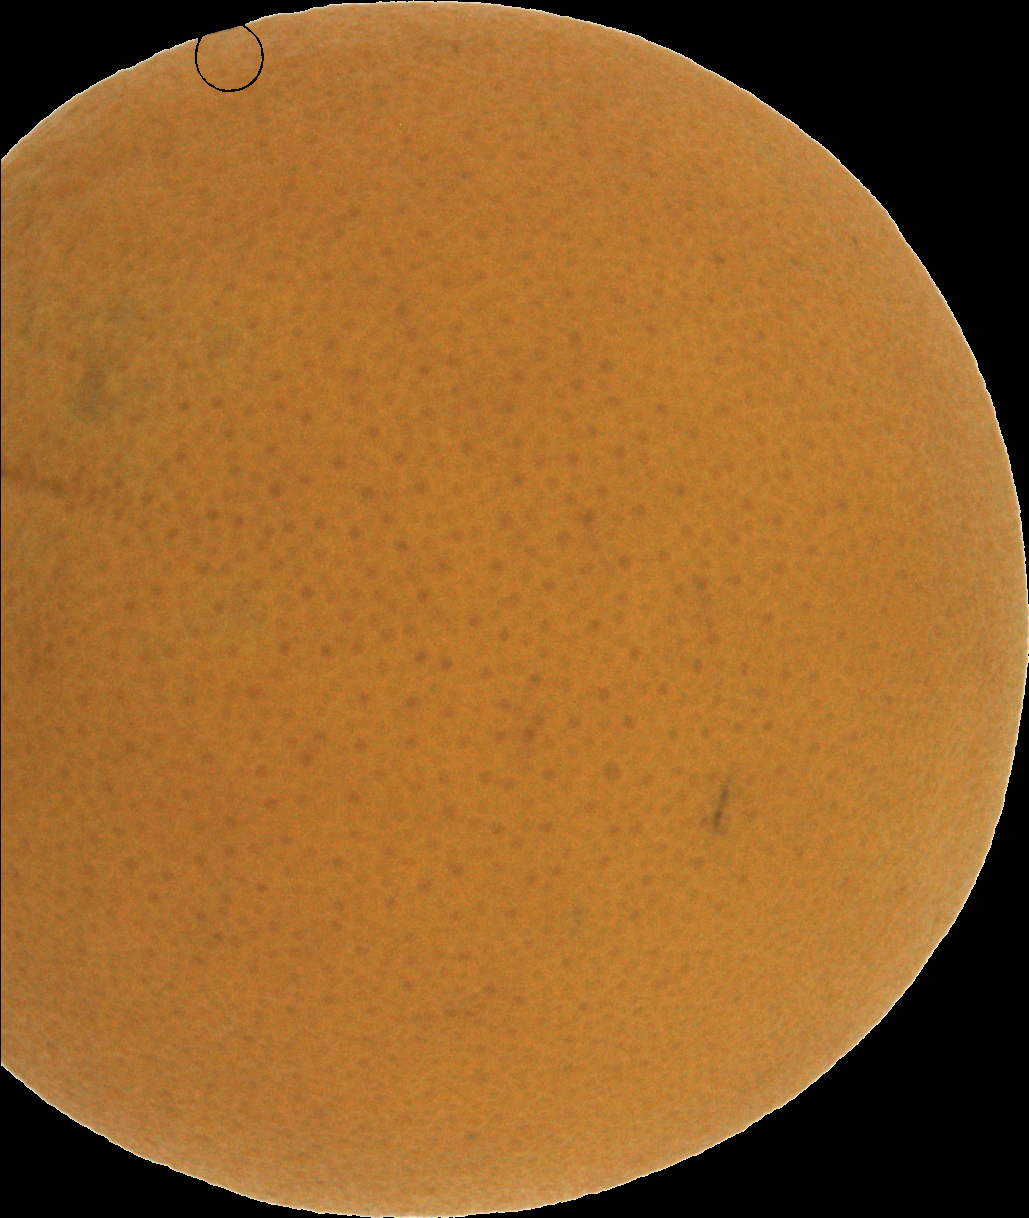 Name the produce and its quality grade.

orange, good
